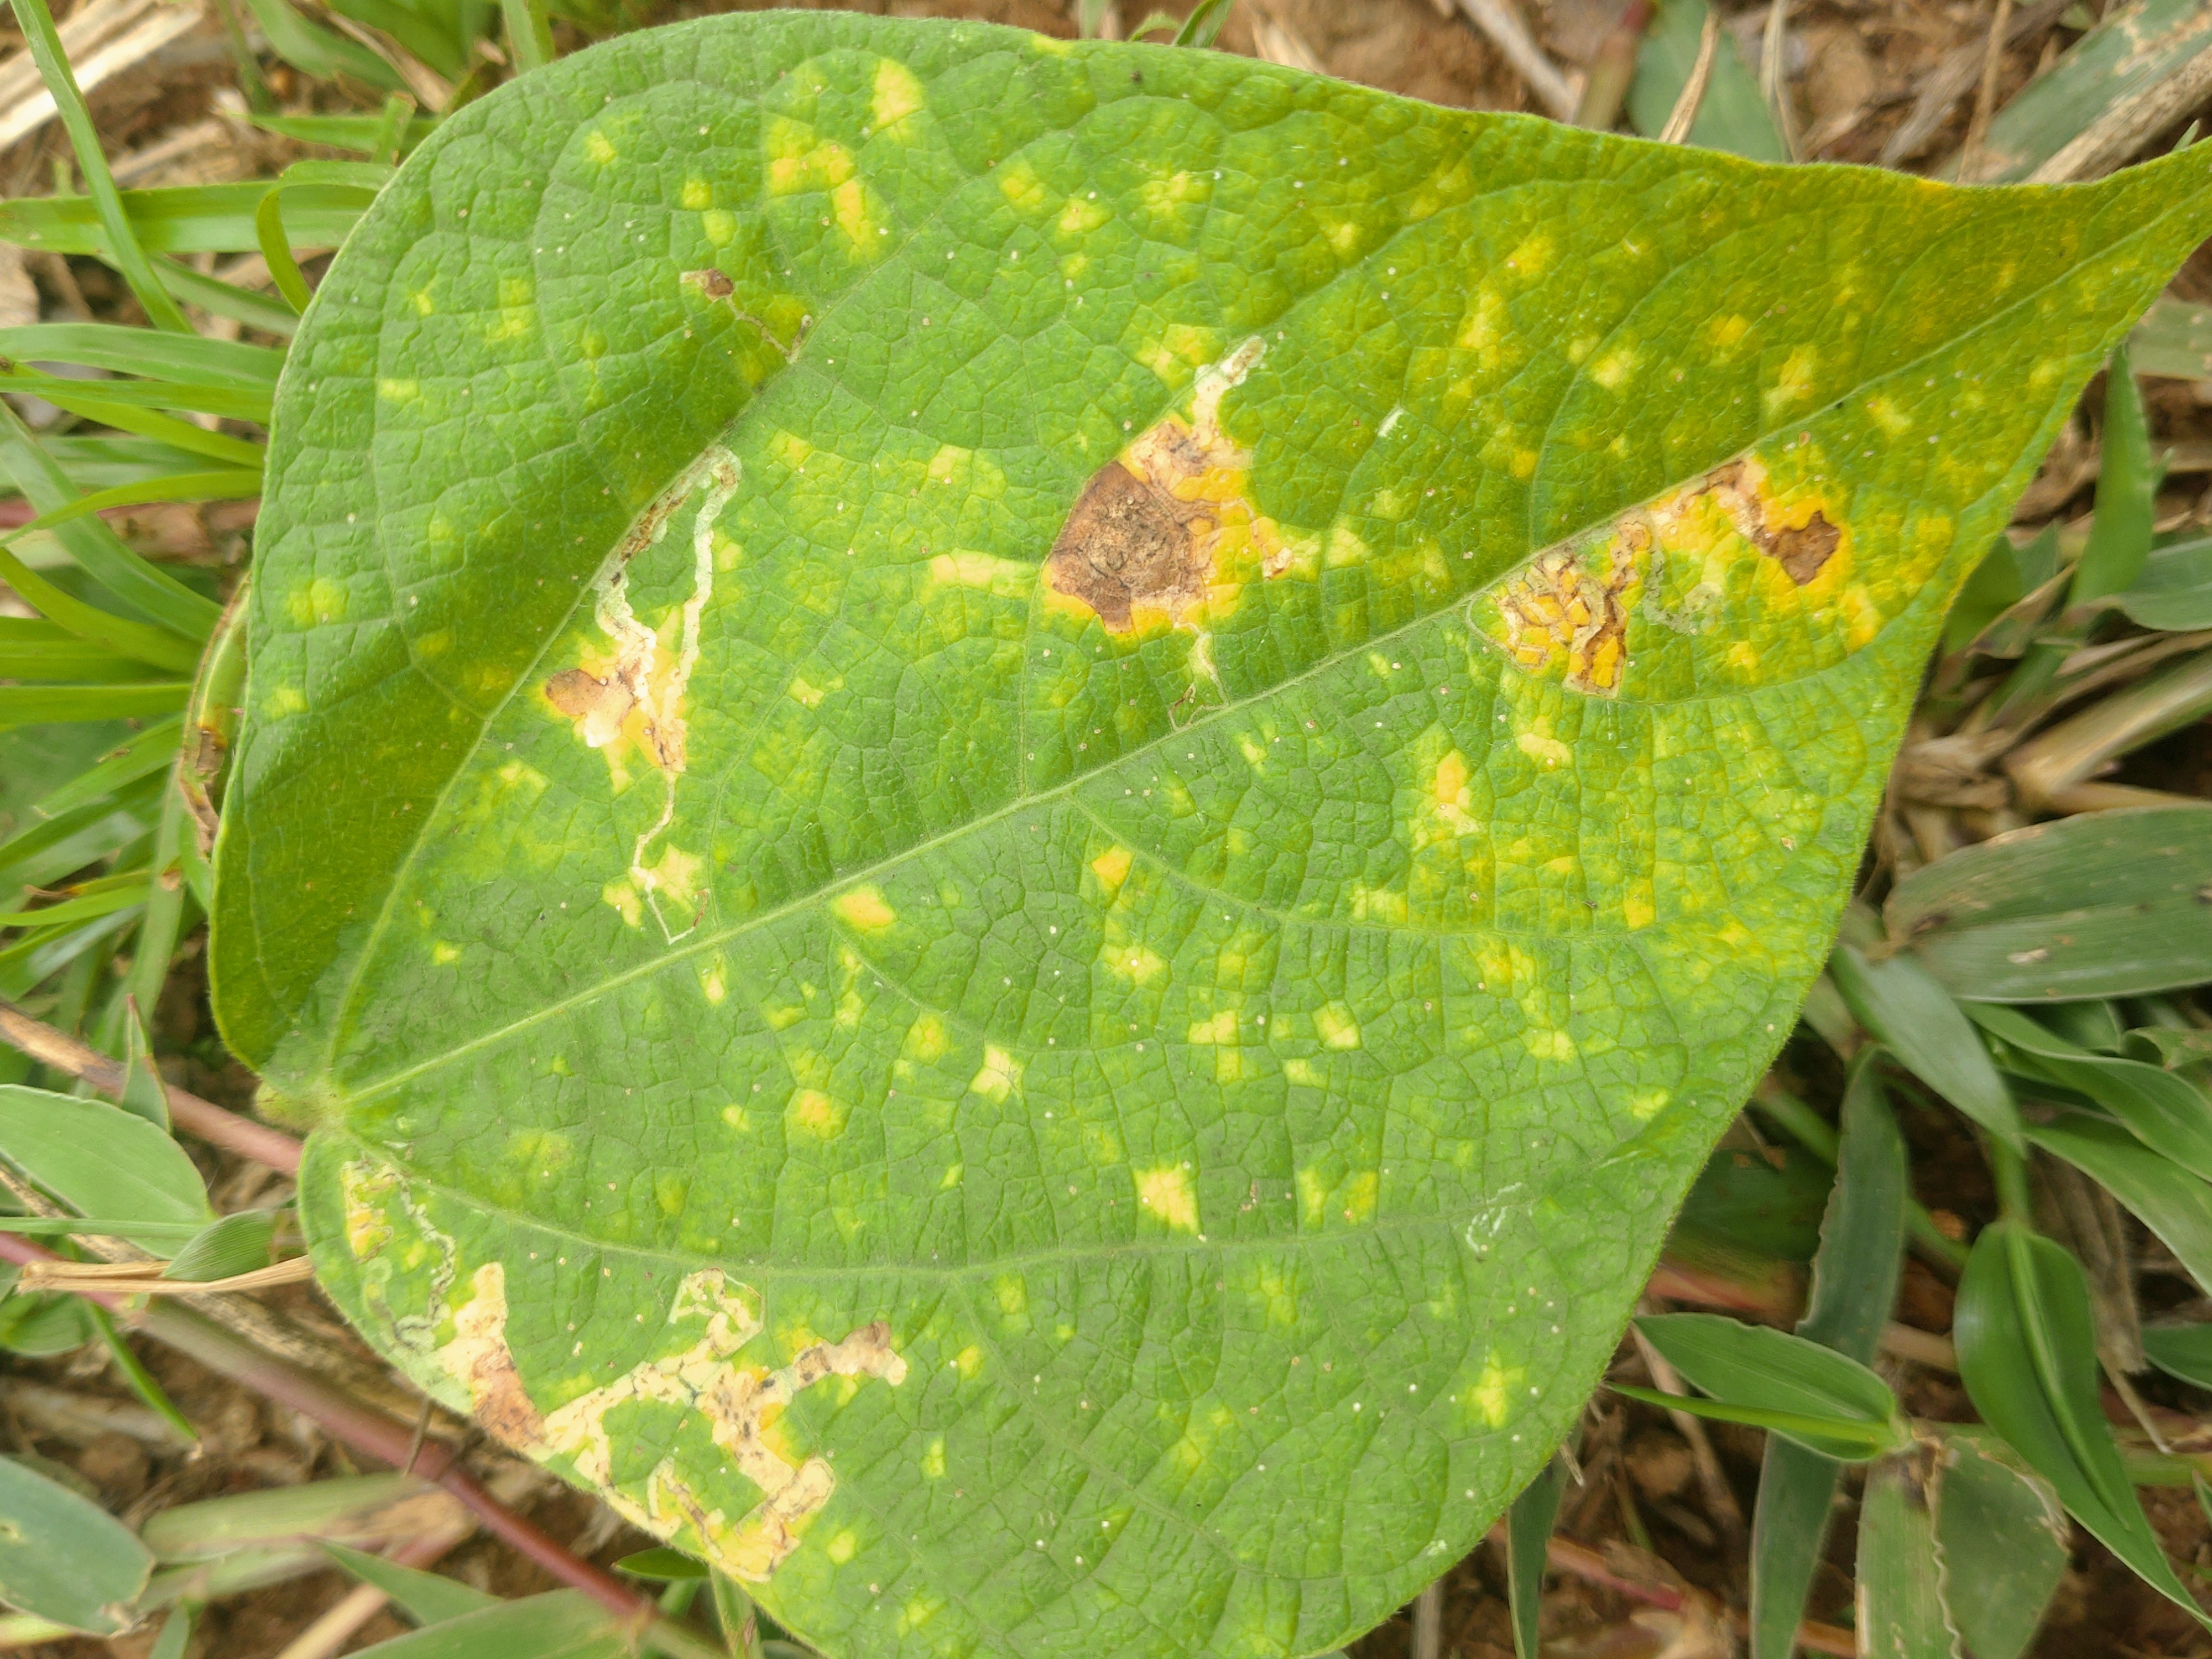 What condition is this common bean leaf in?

rust
